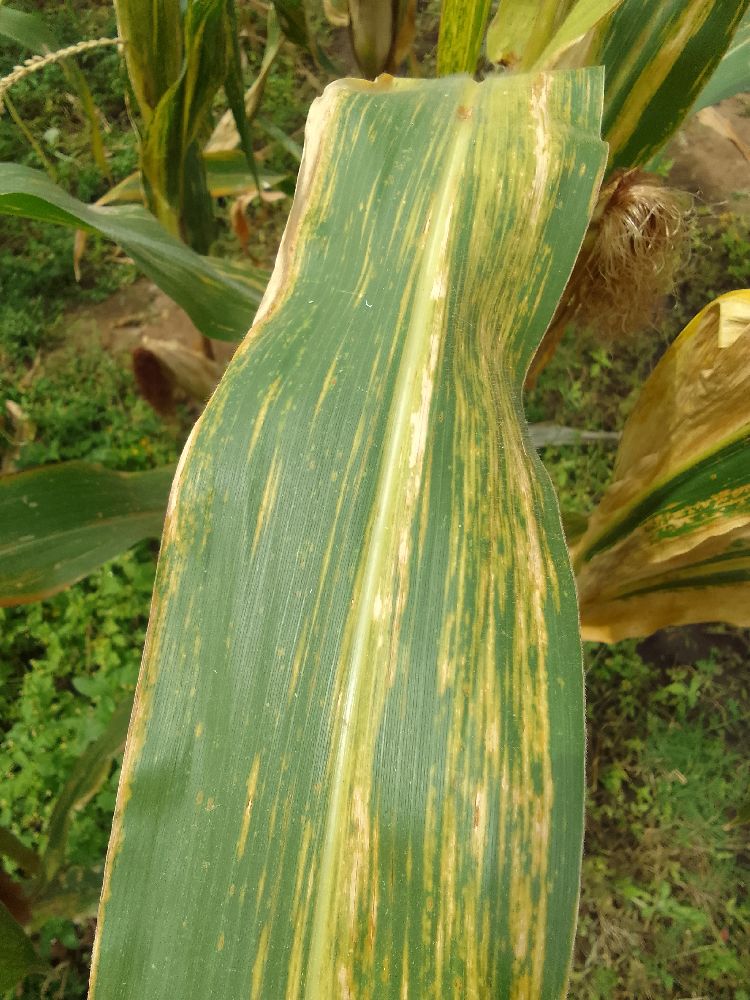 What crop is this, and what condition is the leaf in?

maize, maize lethal necrosis
